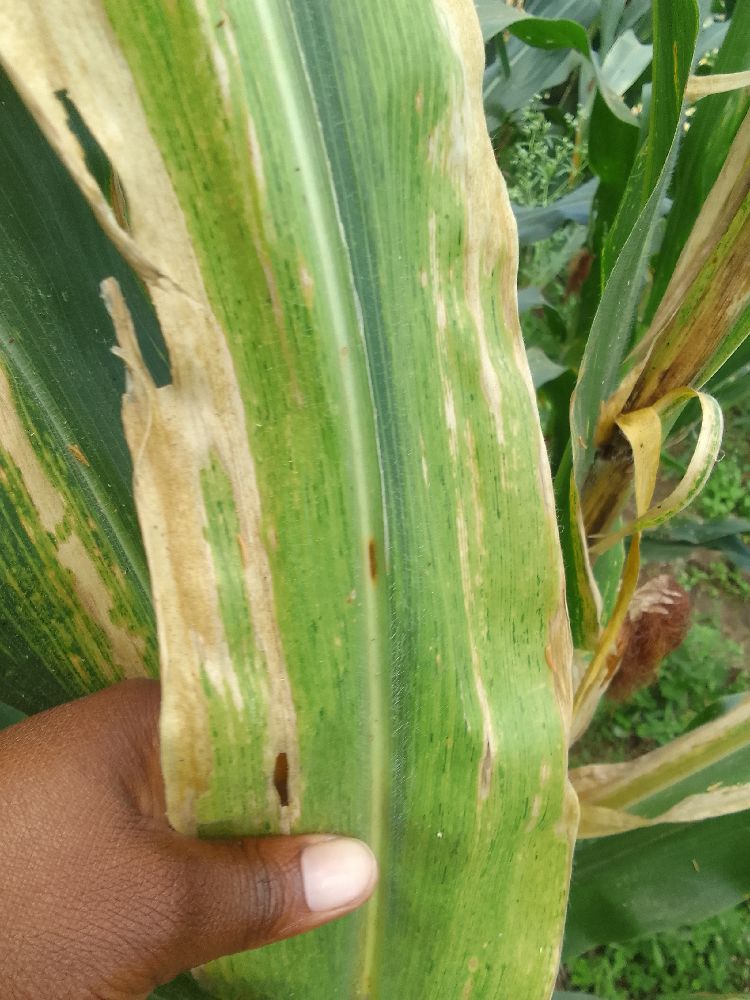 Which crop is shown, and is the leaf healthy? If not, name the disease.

maize, maize lethal necrosis
